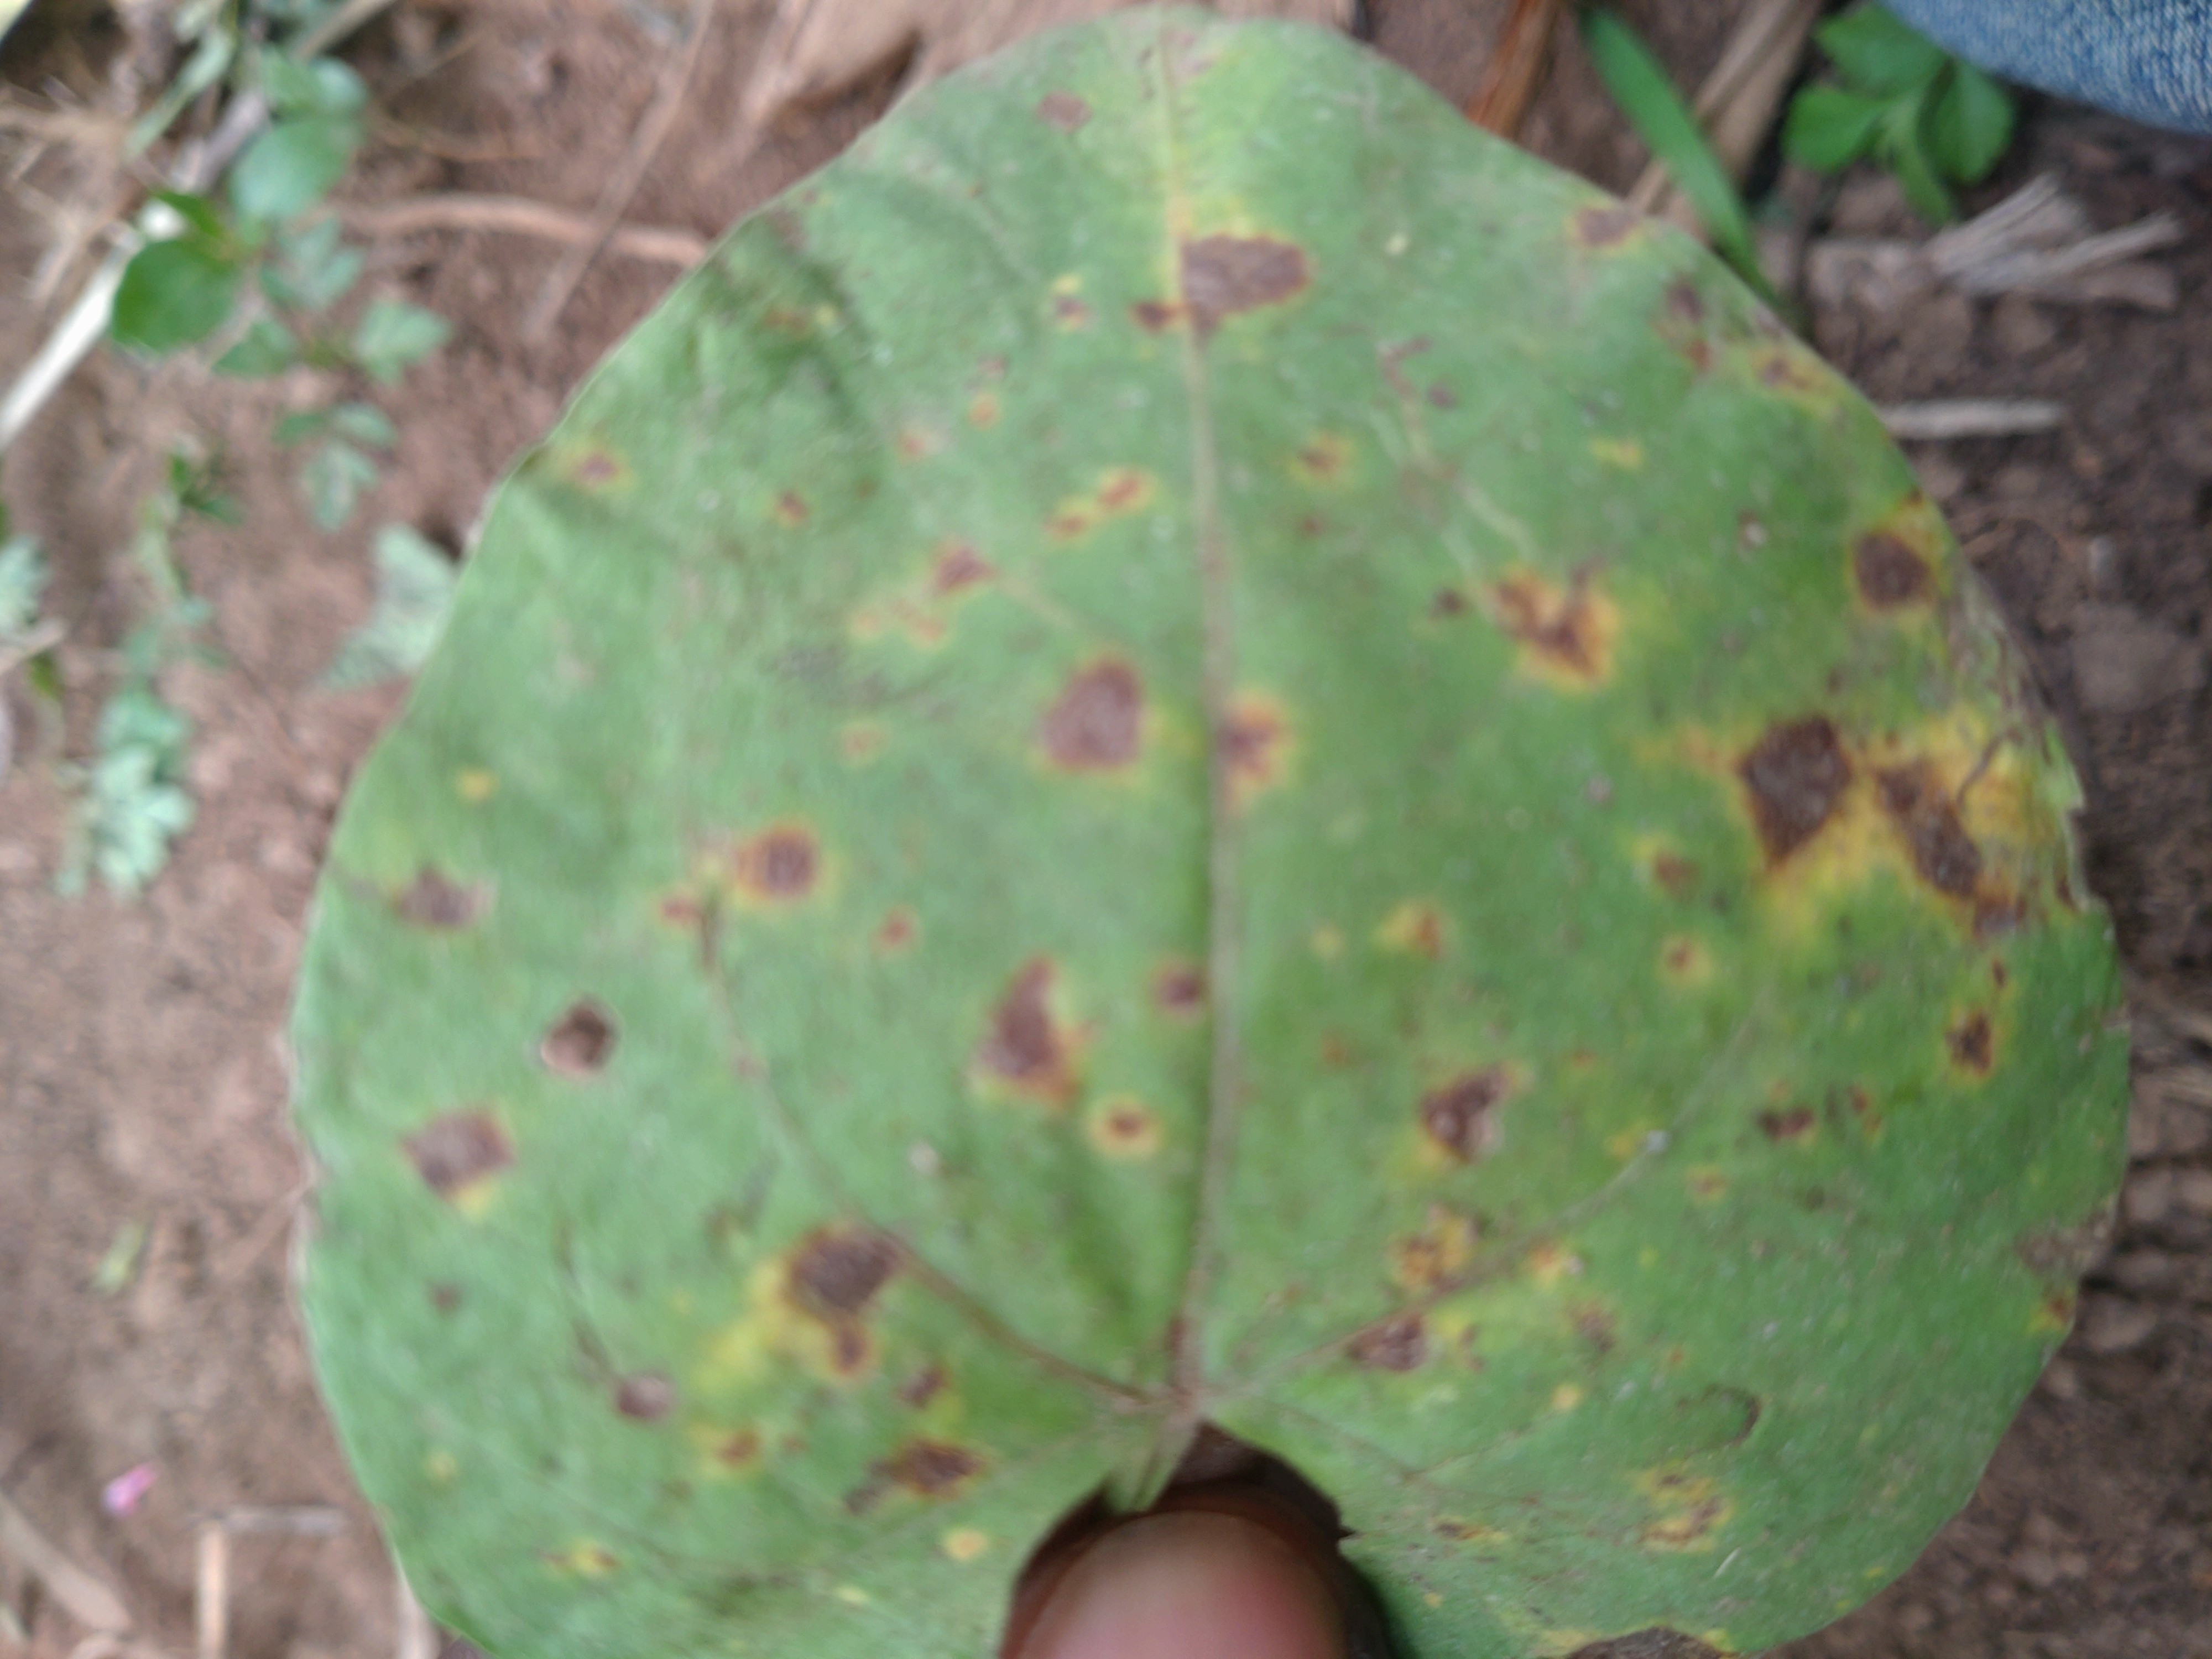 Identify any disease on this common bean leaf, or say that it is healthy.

rust
